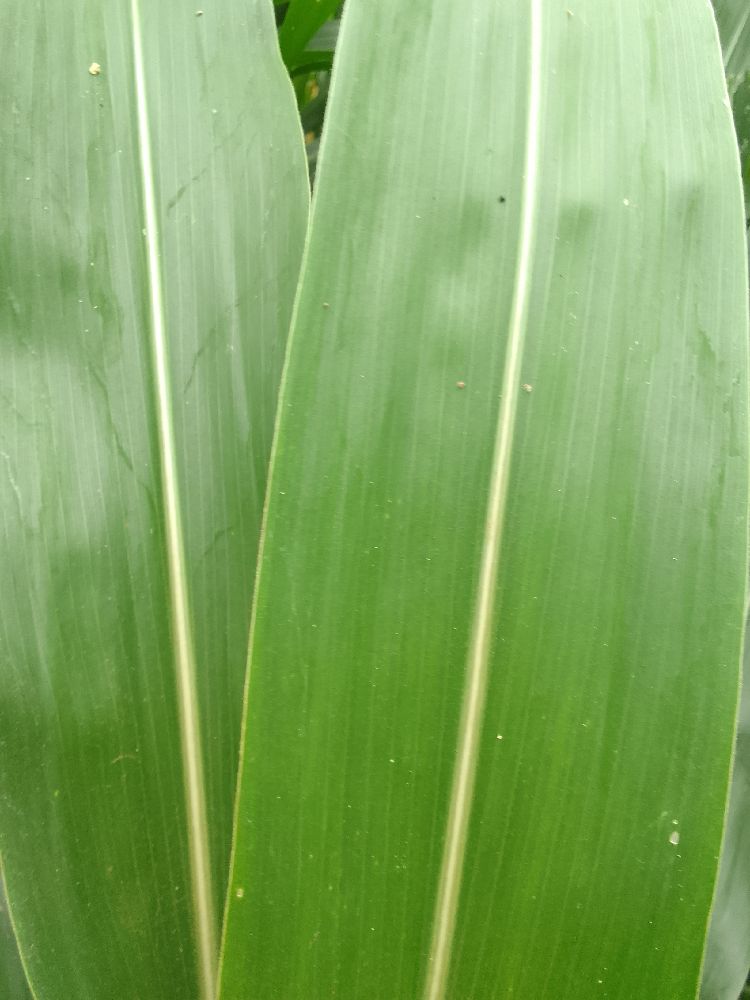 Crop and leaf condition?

maize, healthy
